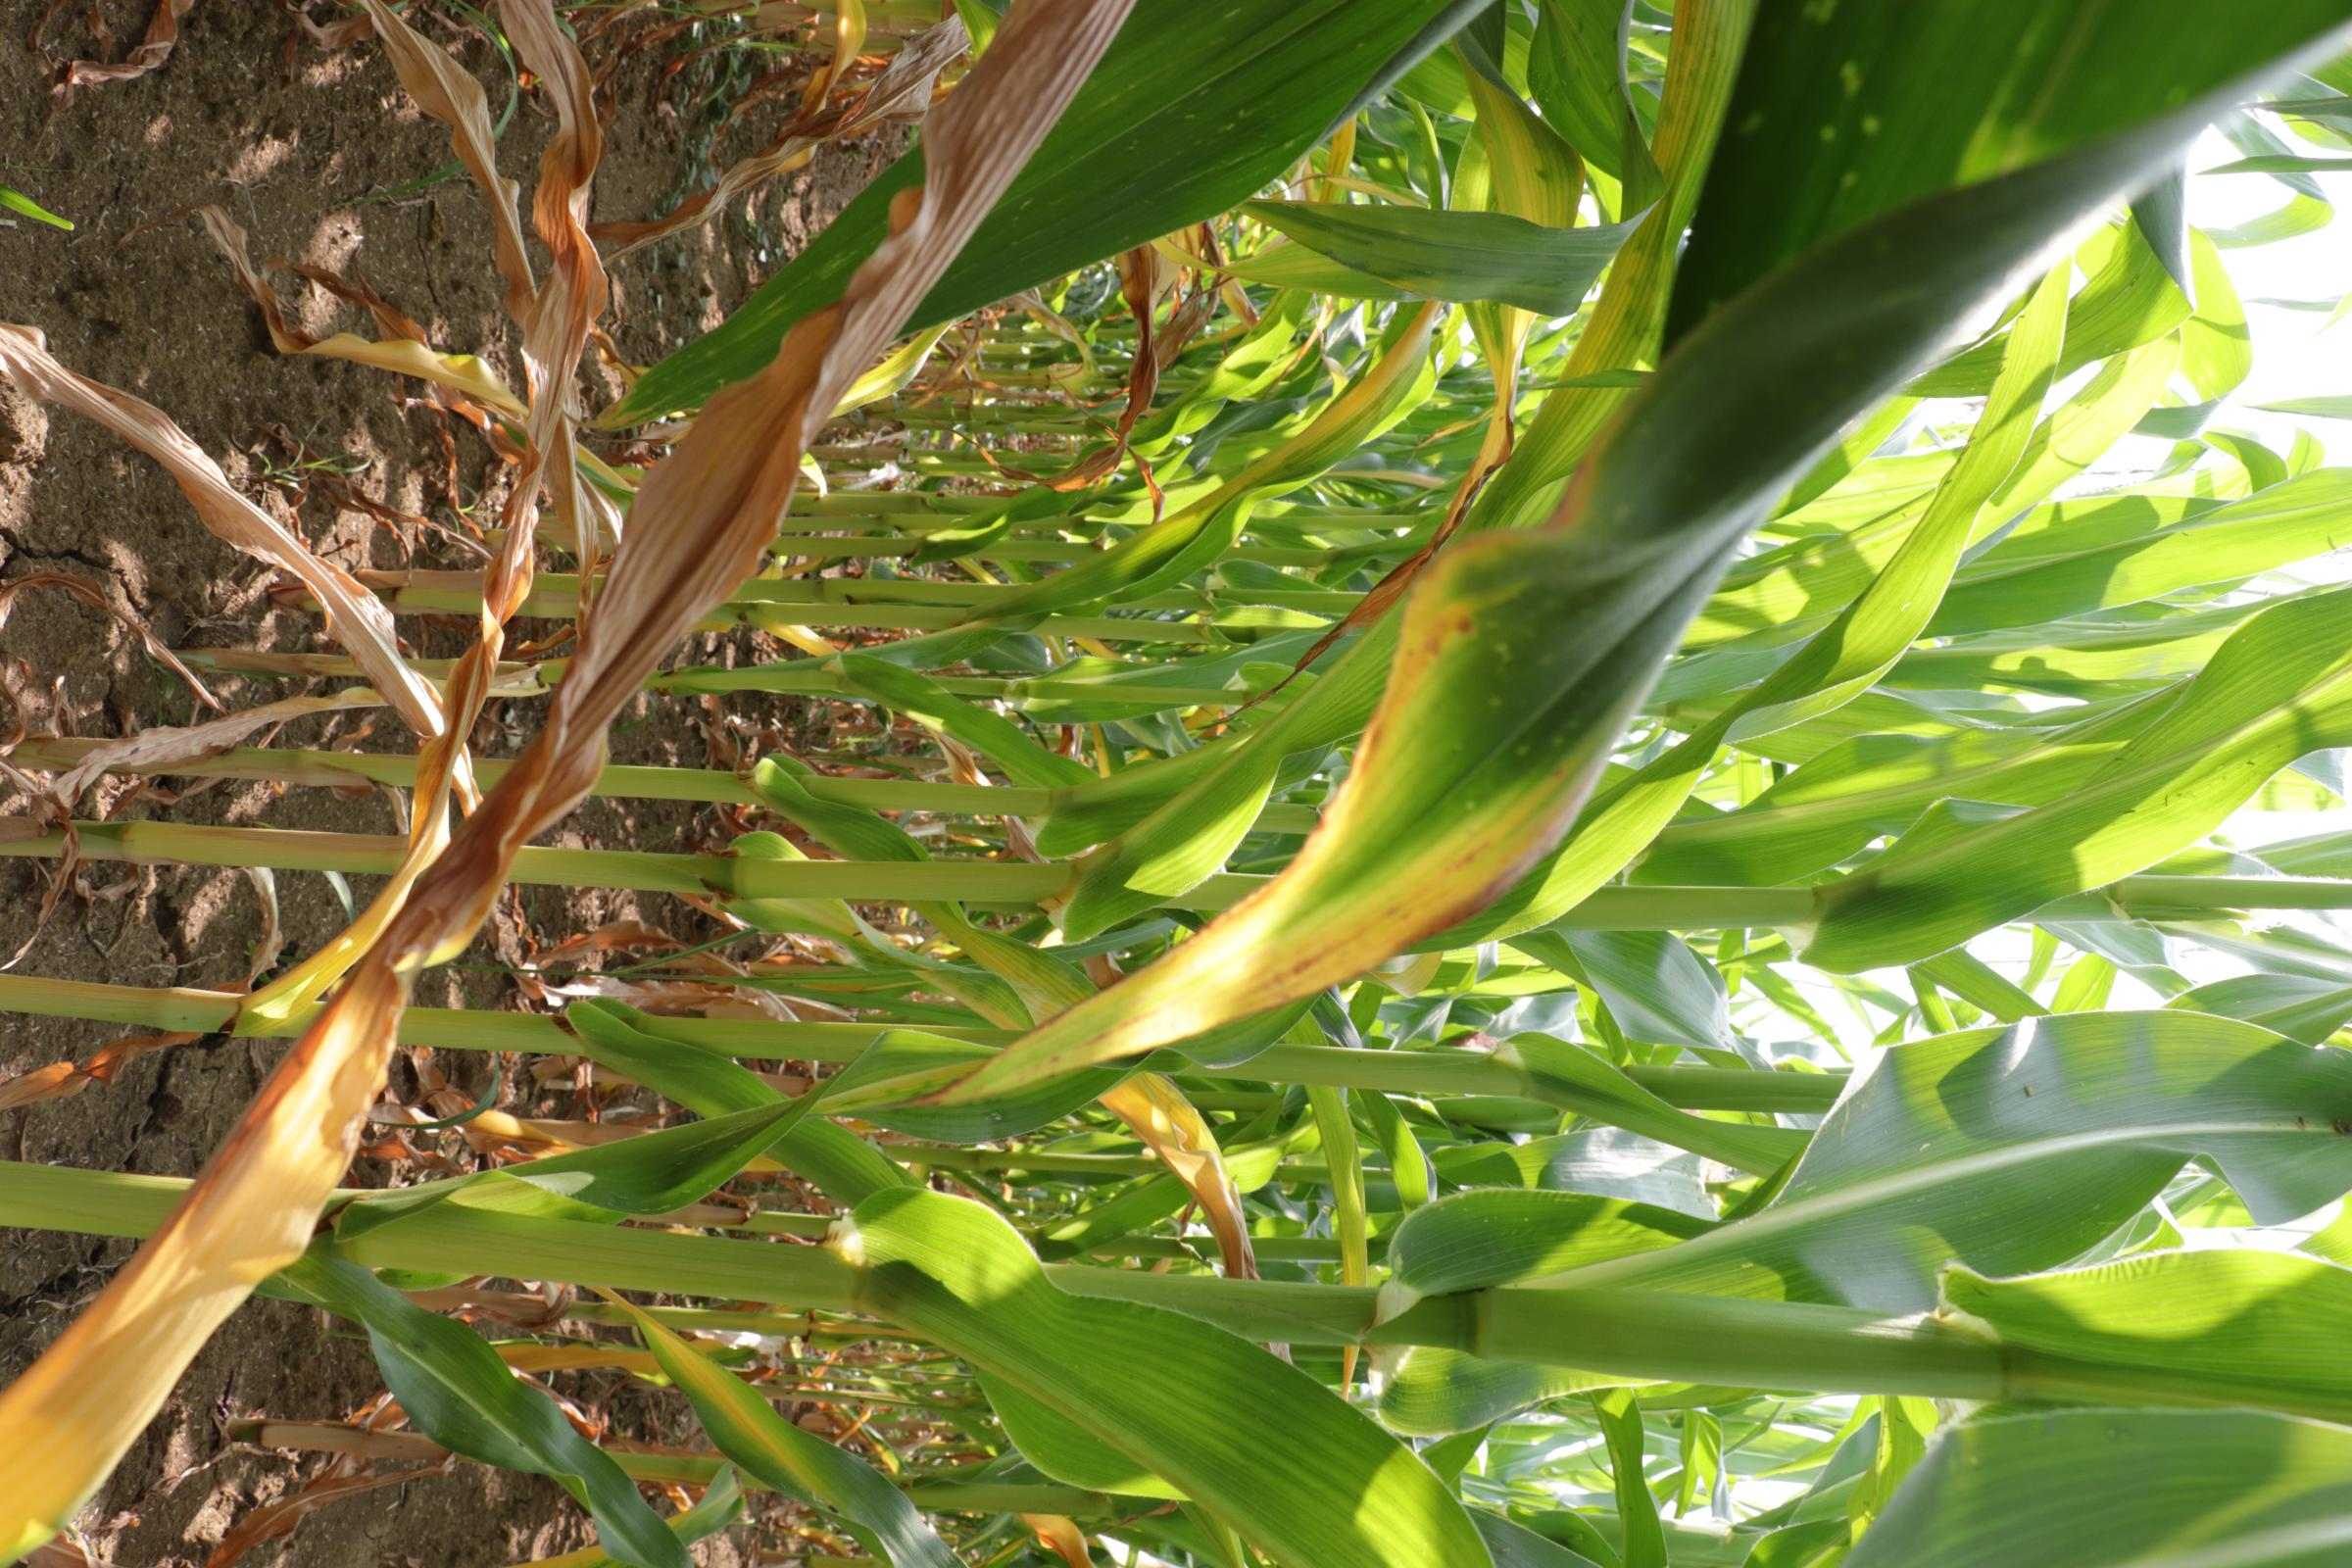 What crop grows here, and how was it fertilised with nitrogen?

maize, no added nitrogen
